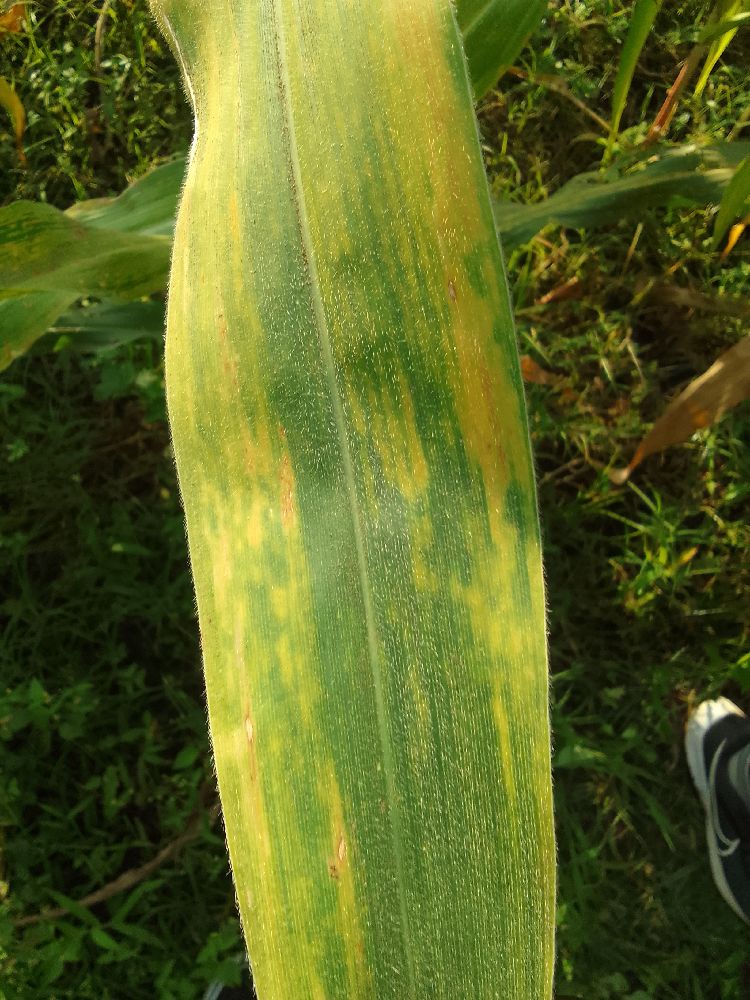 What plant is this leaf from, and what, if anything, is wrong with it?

maize, maize lethal necrosis
